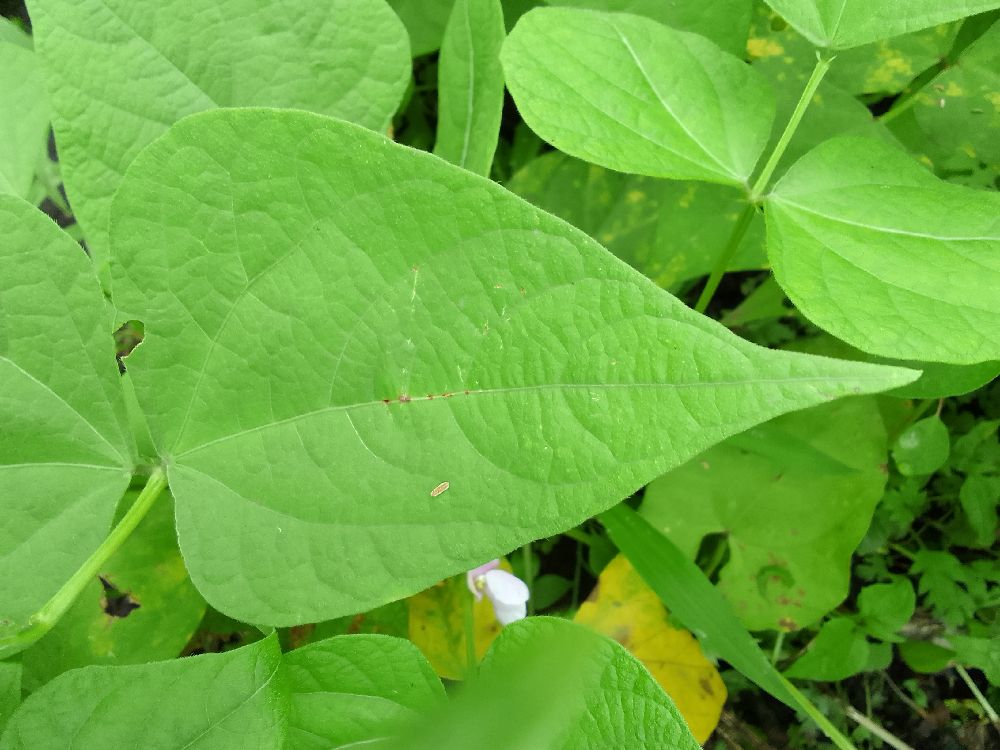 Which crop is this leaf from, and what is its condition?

common bean, healthy
